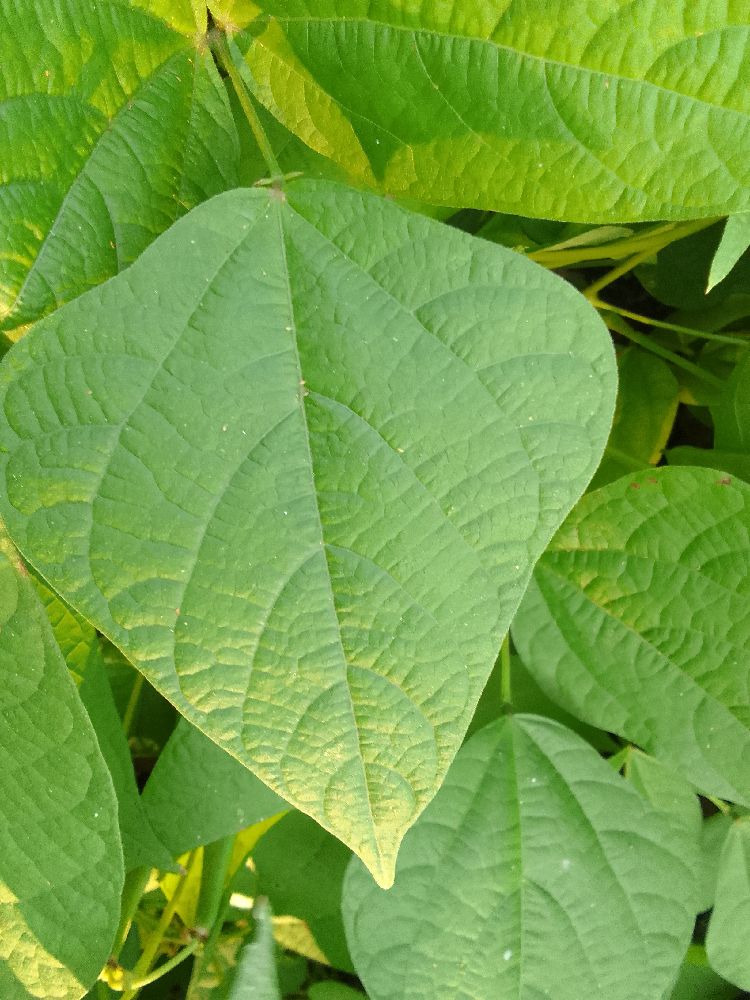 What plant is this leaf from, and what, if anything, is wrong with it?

common bean, healthy
